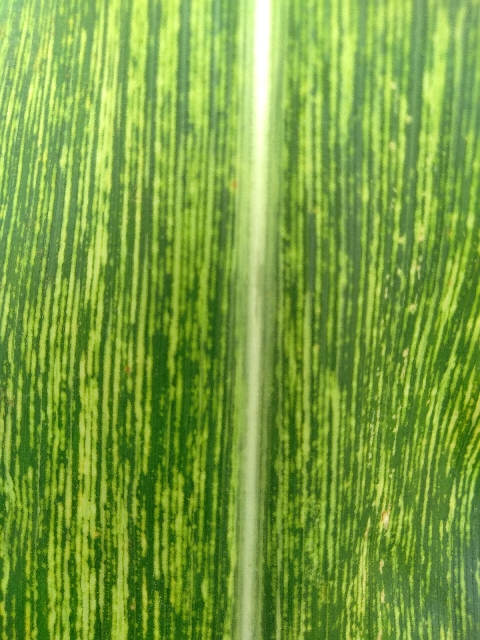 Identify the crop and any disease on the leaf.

maize, maize streak virus
